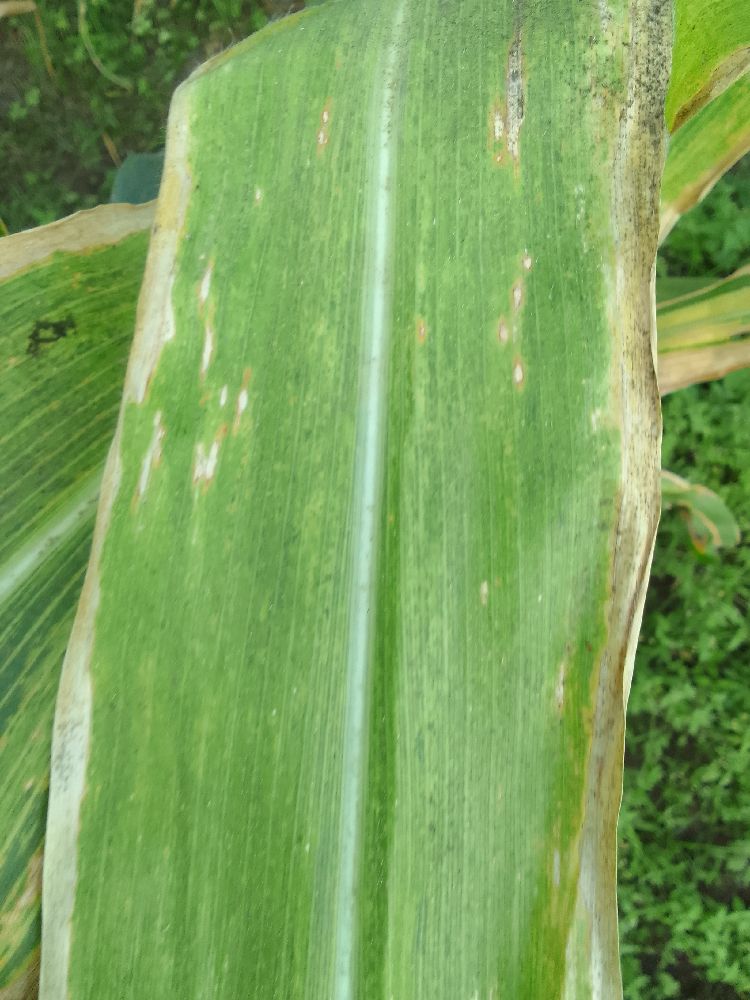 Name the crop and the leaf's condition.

maize, maize lethal necrosis
